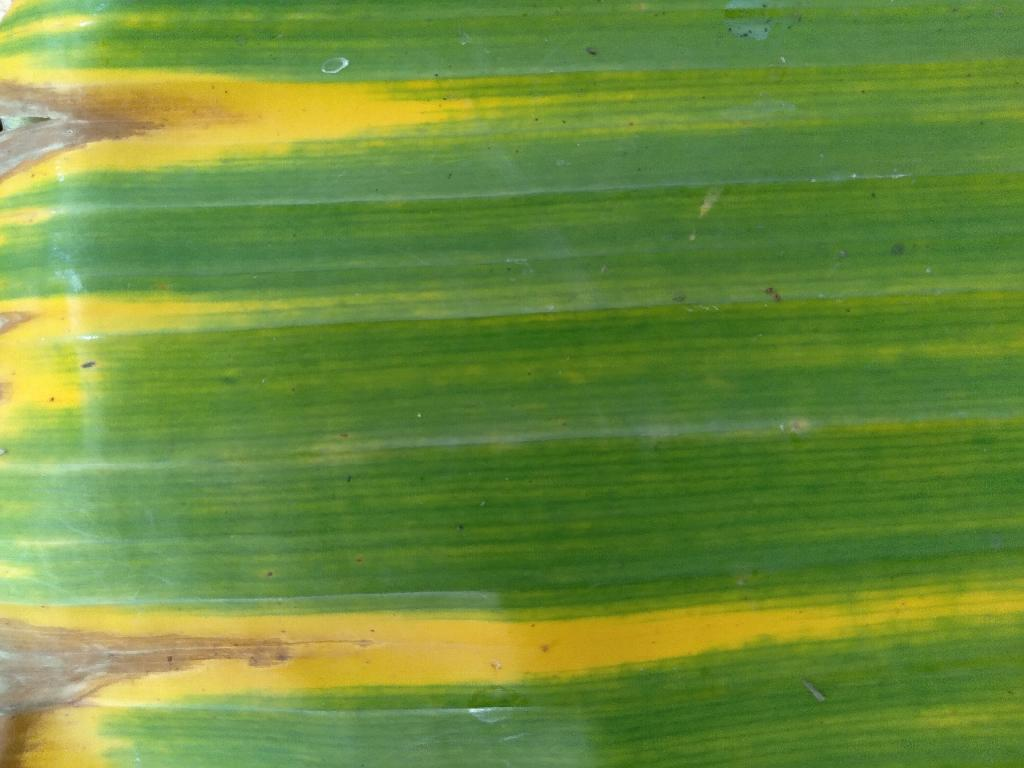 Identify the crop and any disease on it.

banana, fusarium wilt race 1
